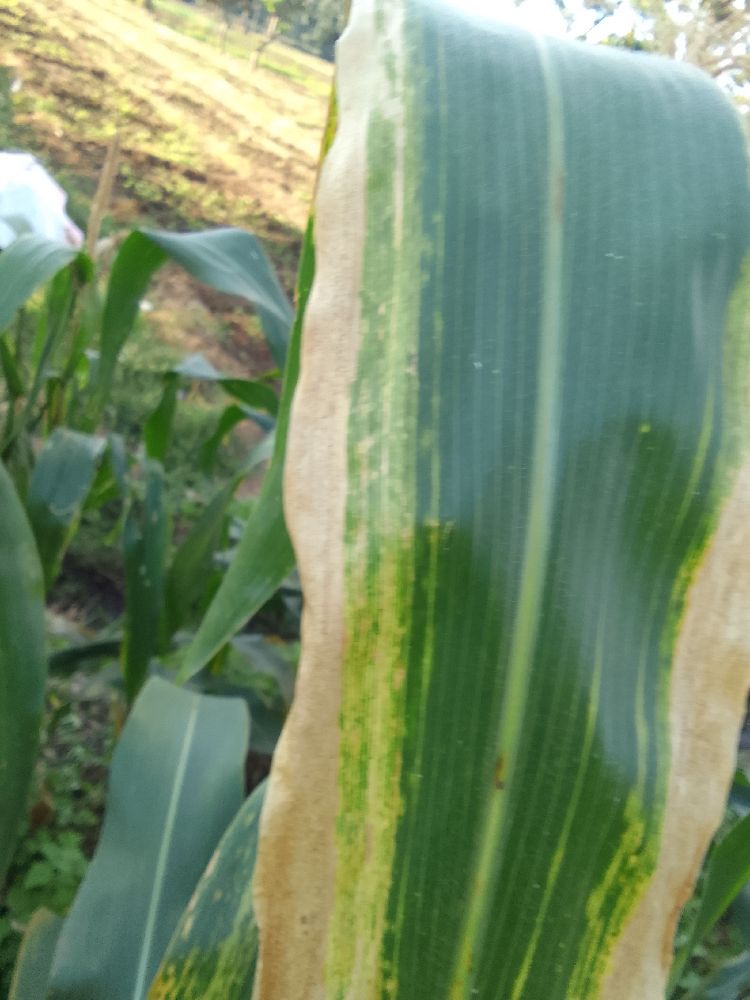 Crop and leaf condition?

maize, maize lethal necrosis
